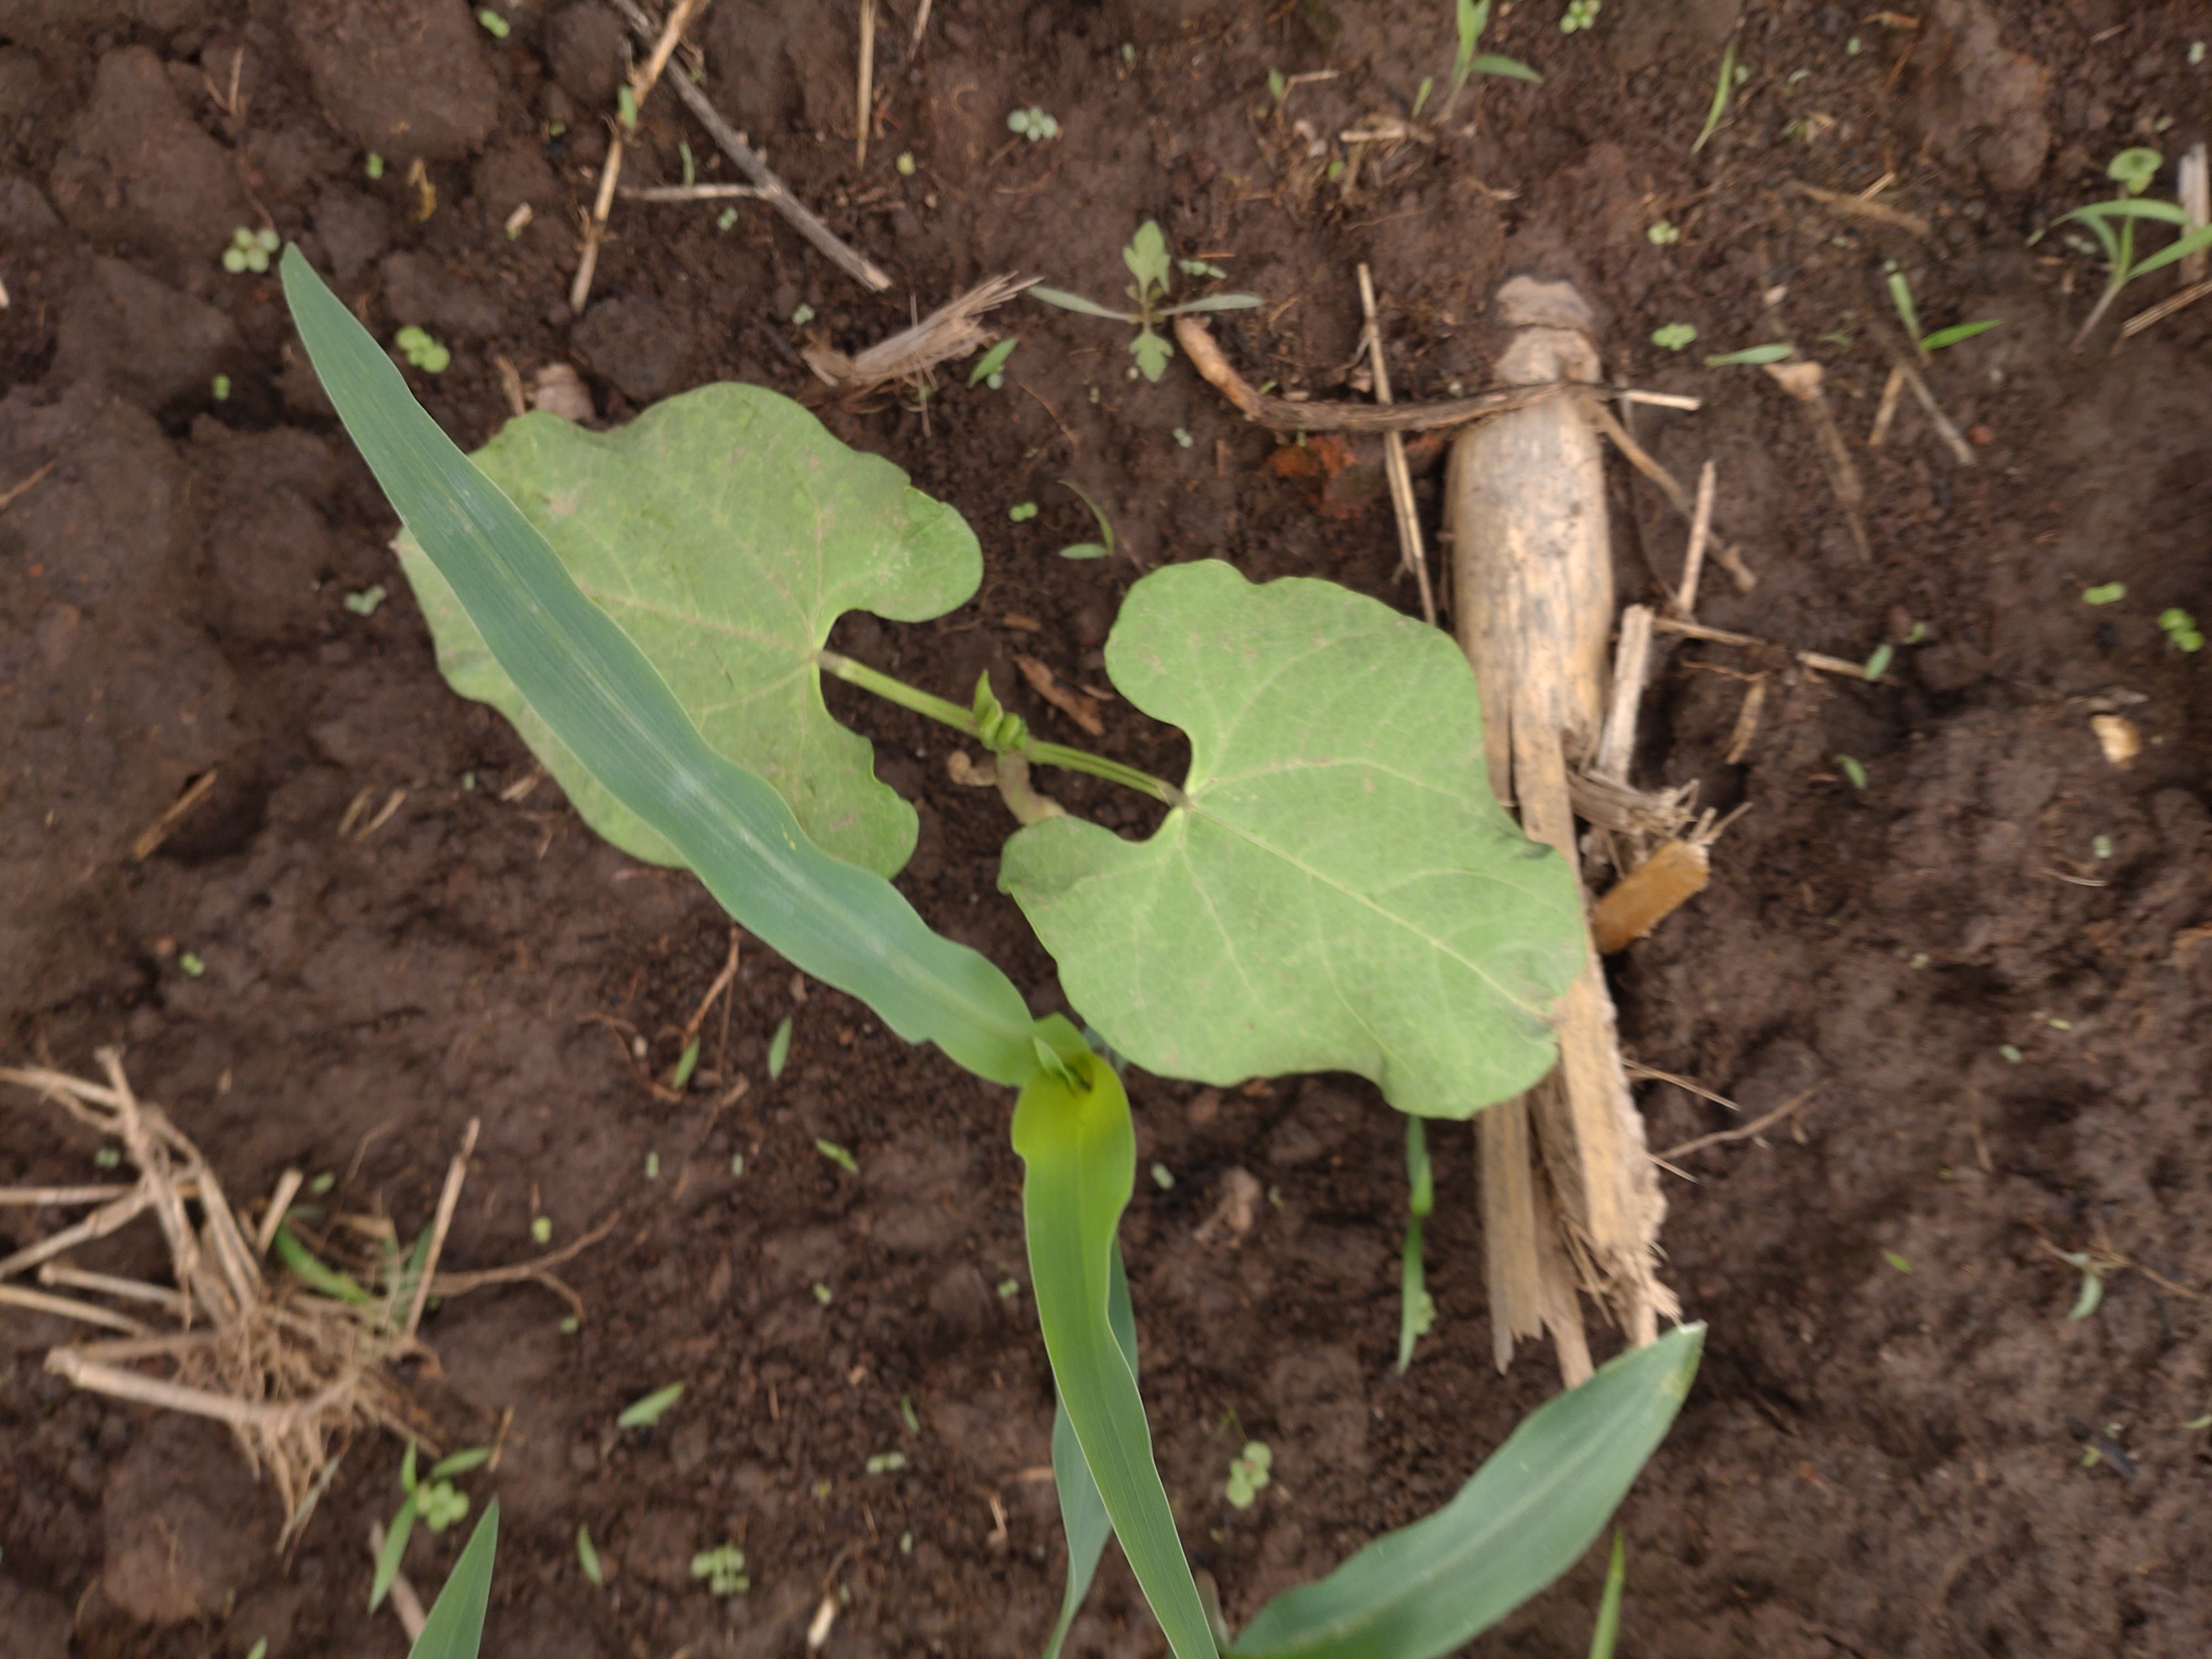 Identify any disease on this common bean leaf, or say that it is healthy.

healthy
